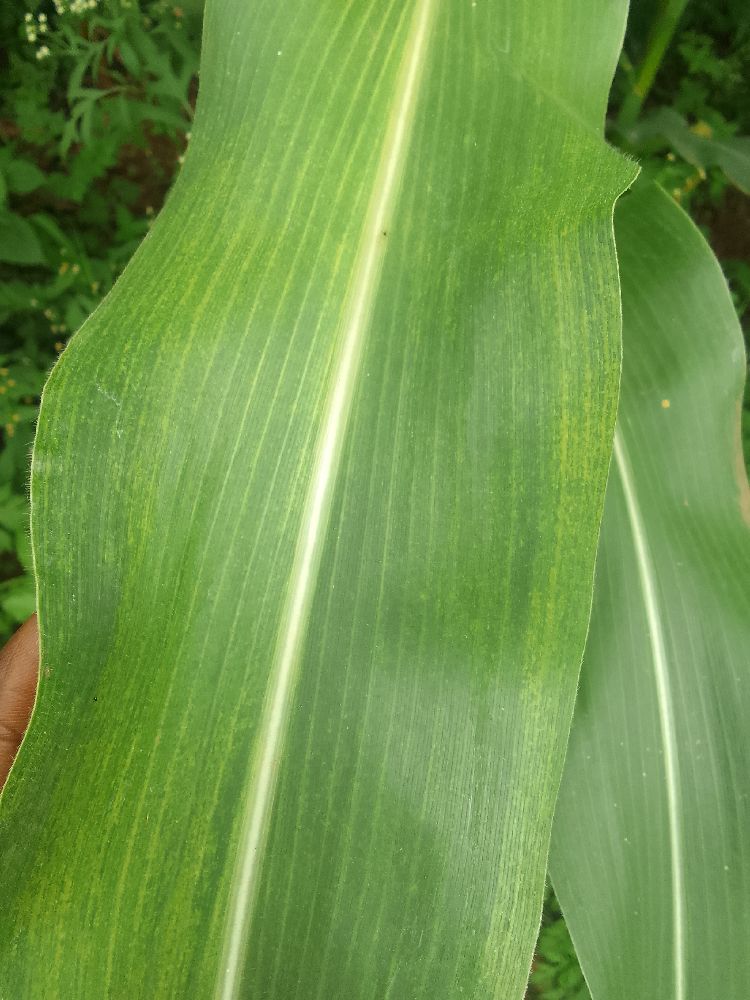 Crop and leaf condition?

maize, healthy
